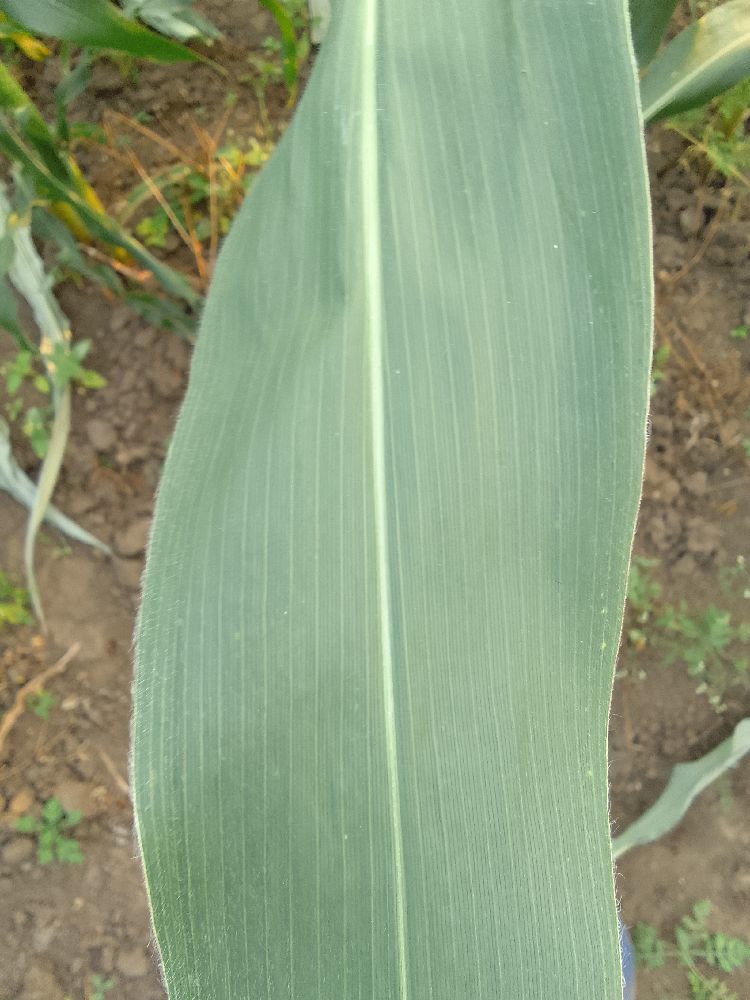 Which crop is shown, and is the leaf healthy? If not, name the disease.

maize, healthy
